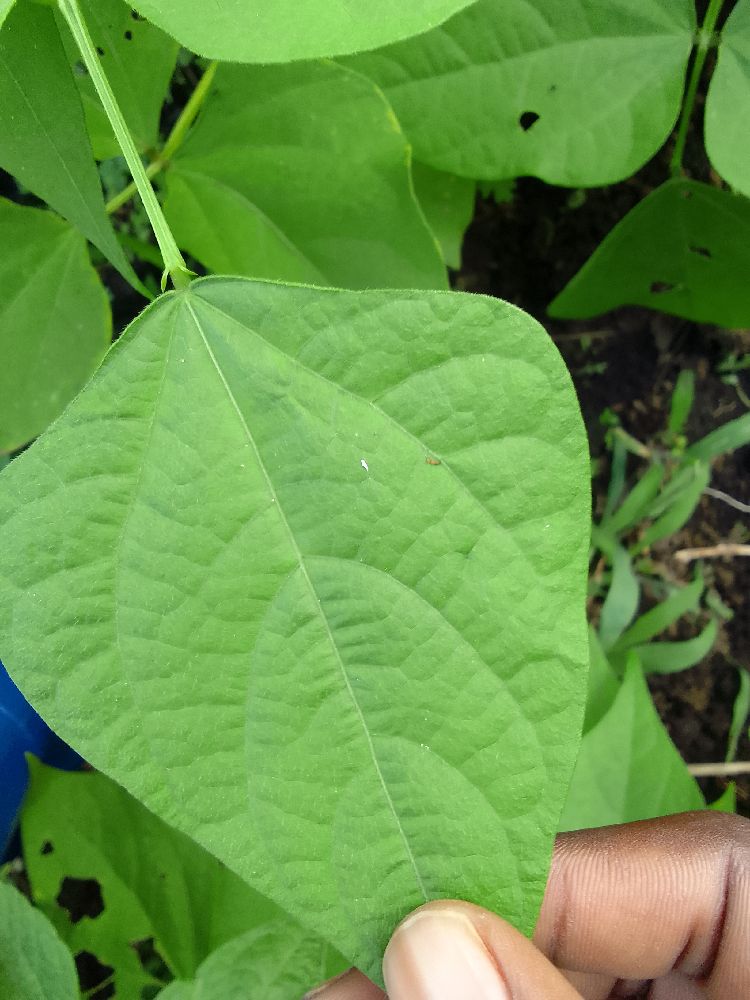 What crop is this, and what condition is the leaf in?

common bean, healthy
